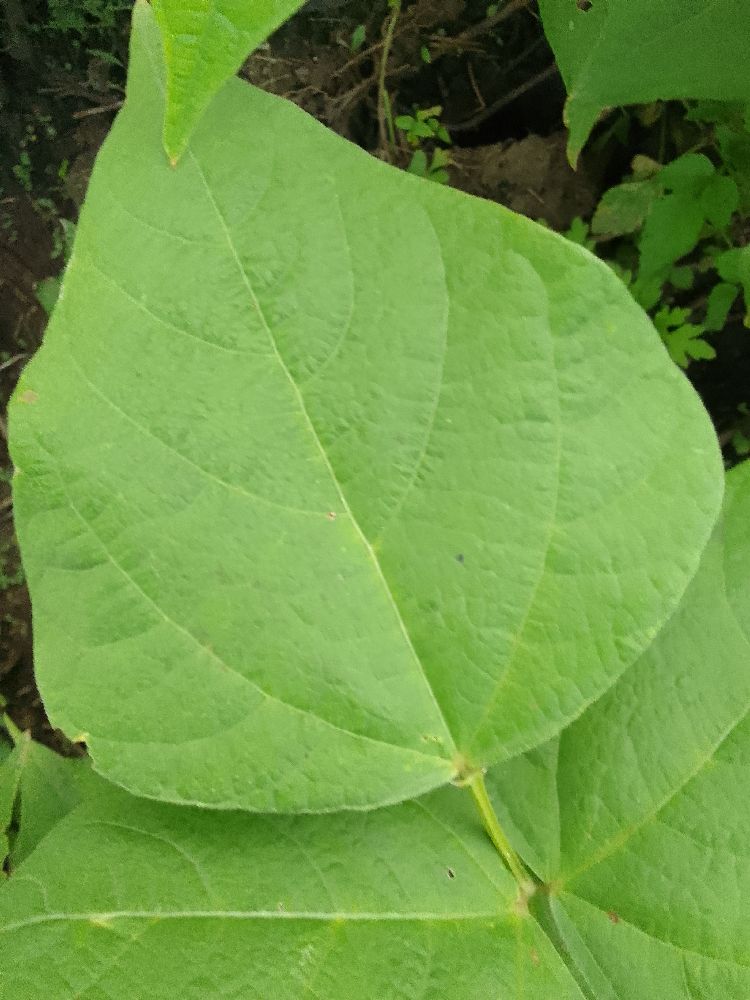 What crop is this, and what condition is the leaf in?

common bean, healthy
